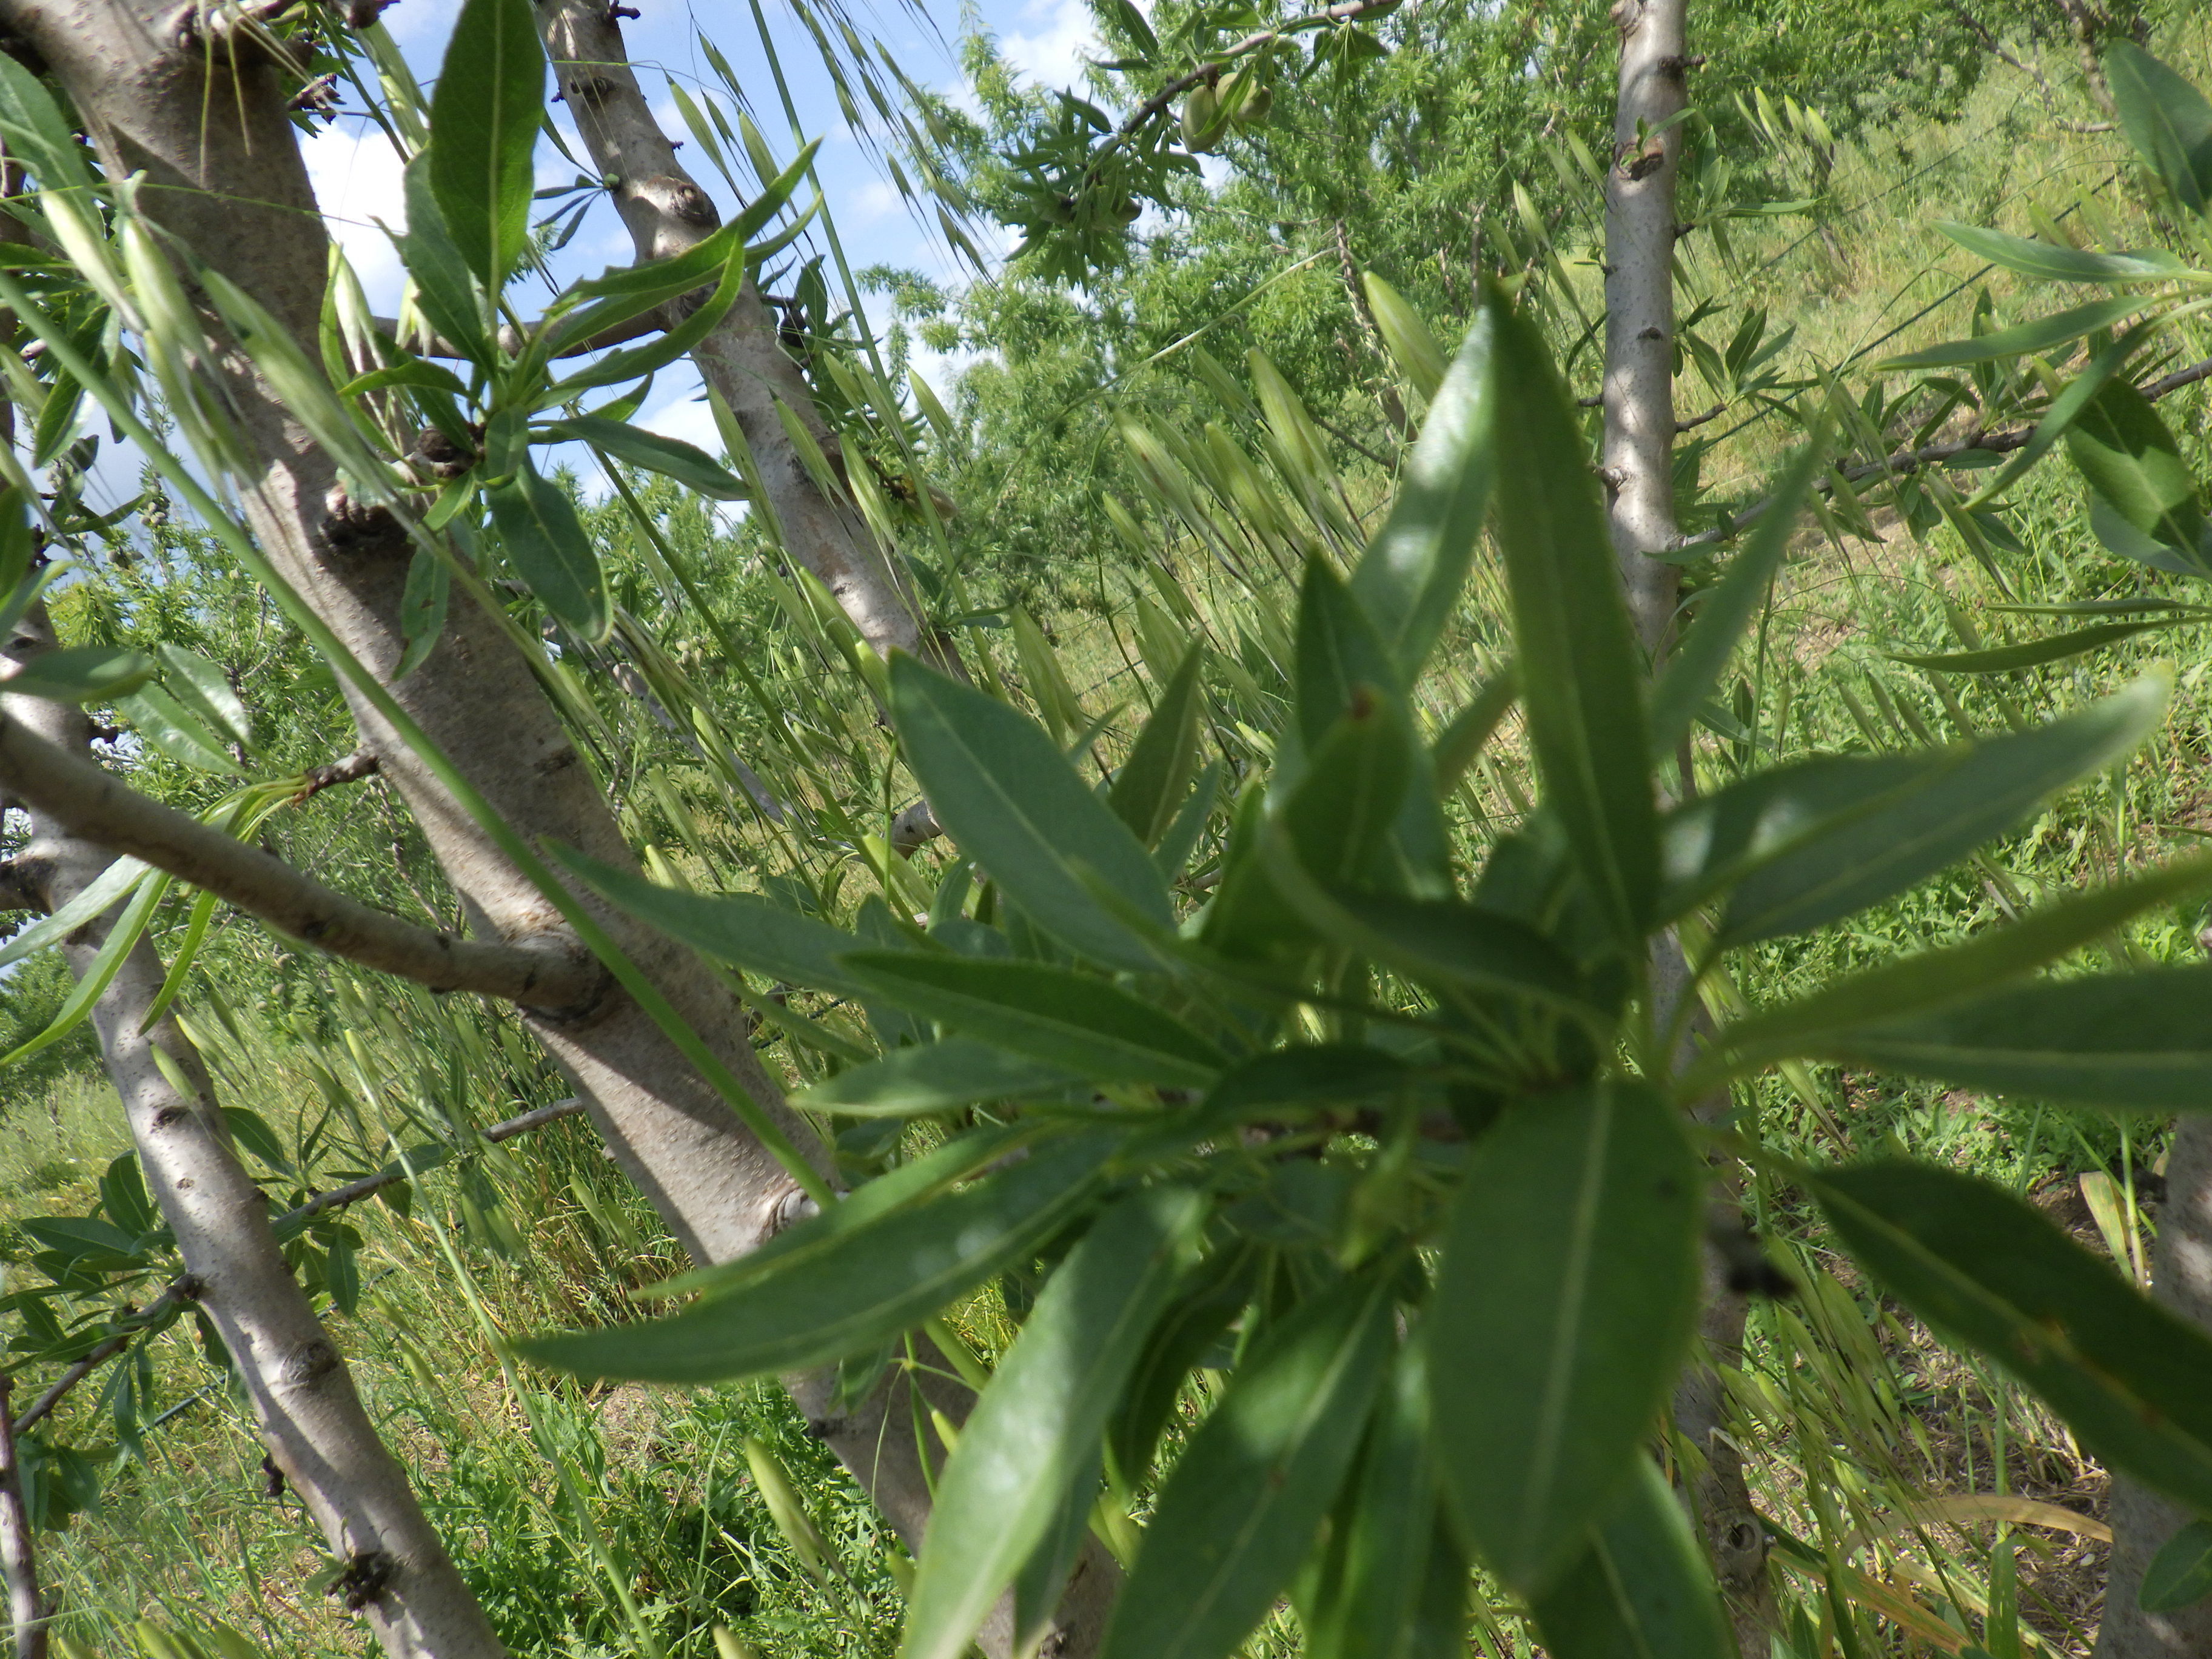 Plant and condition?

almond, healthy
